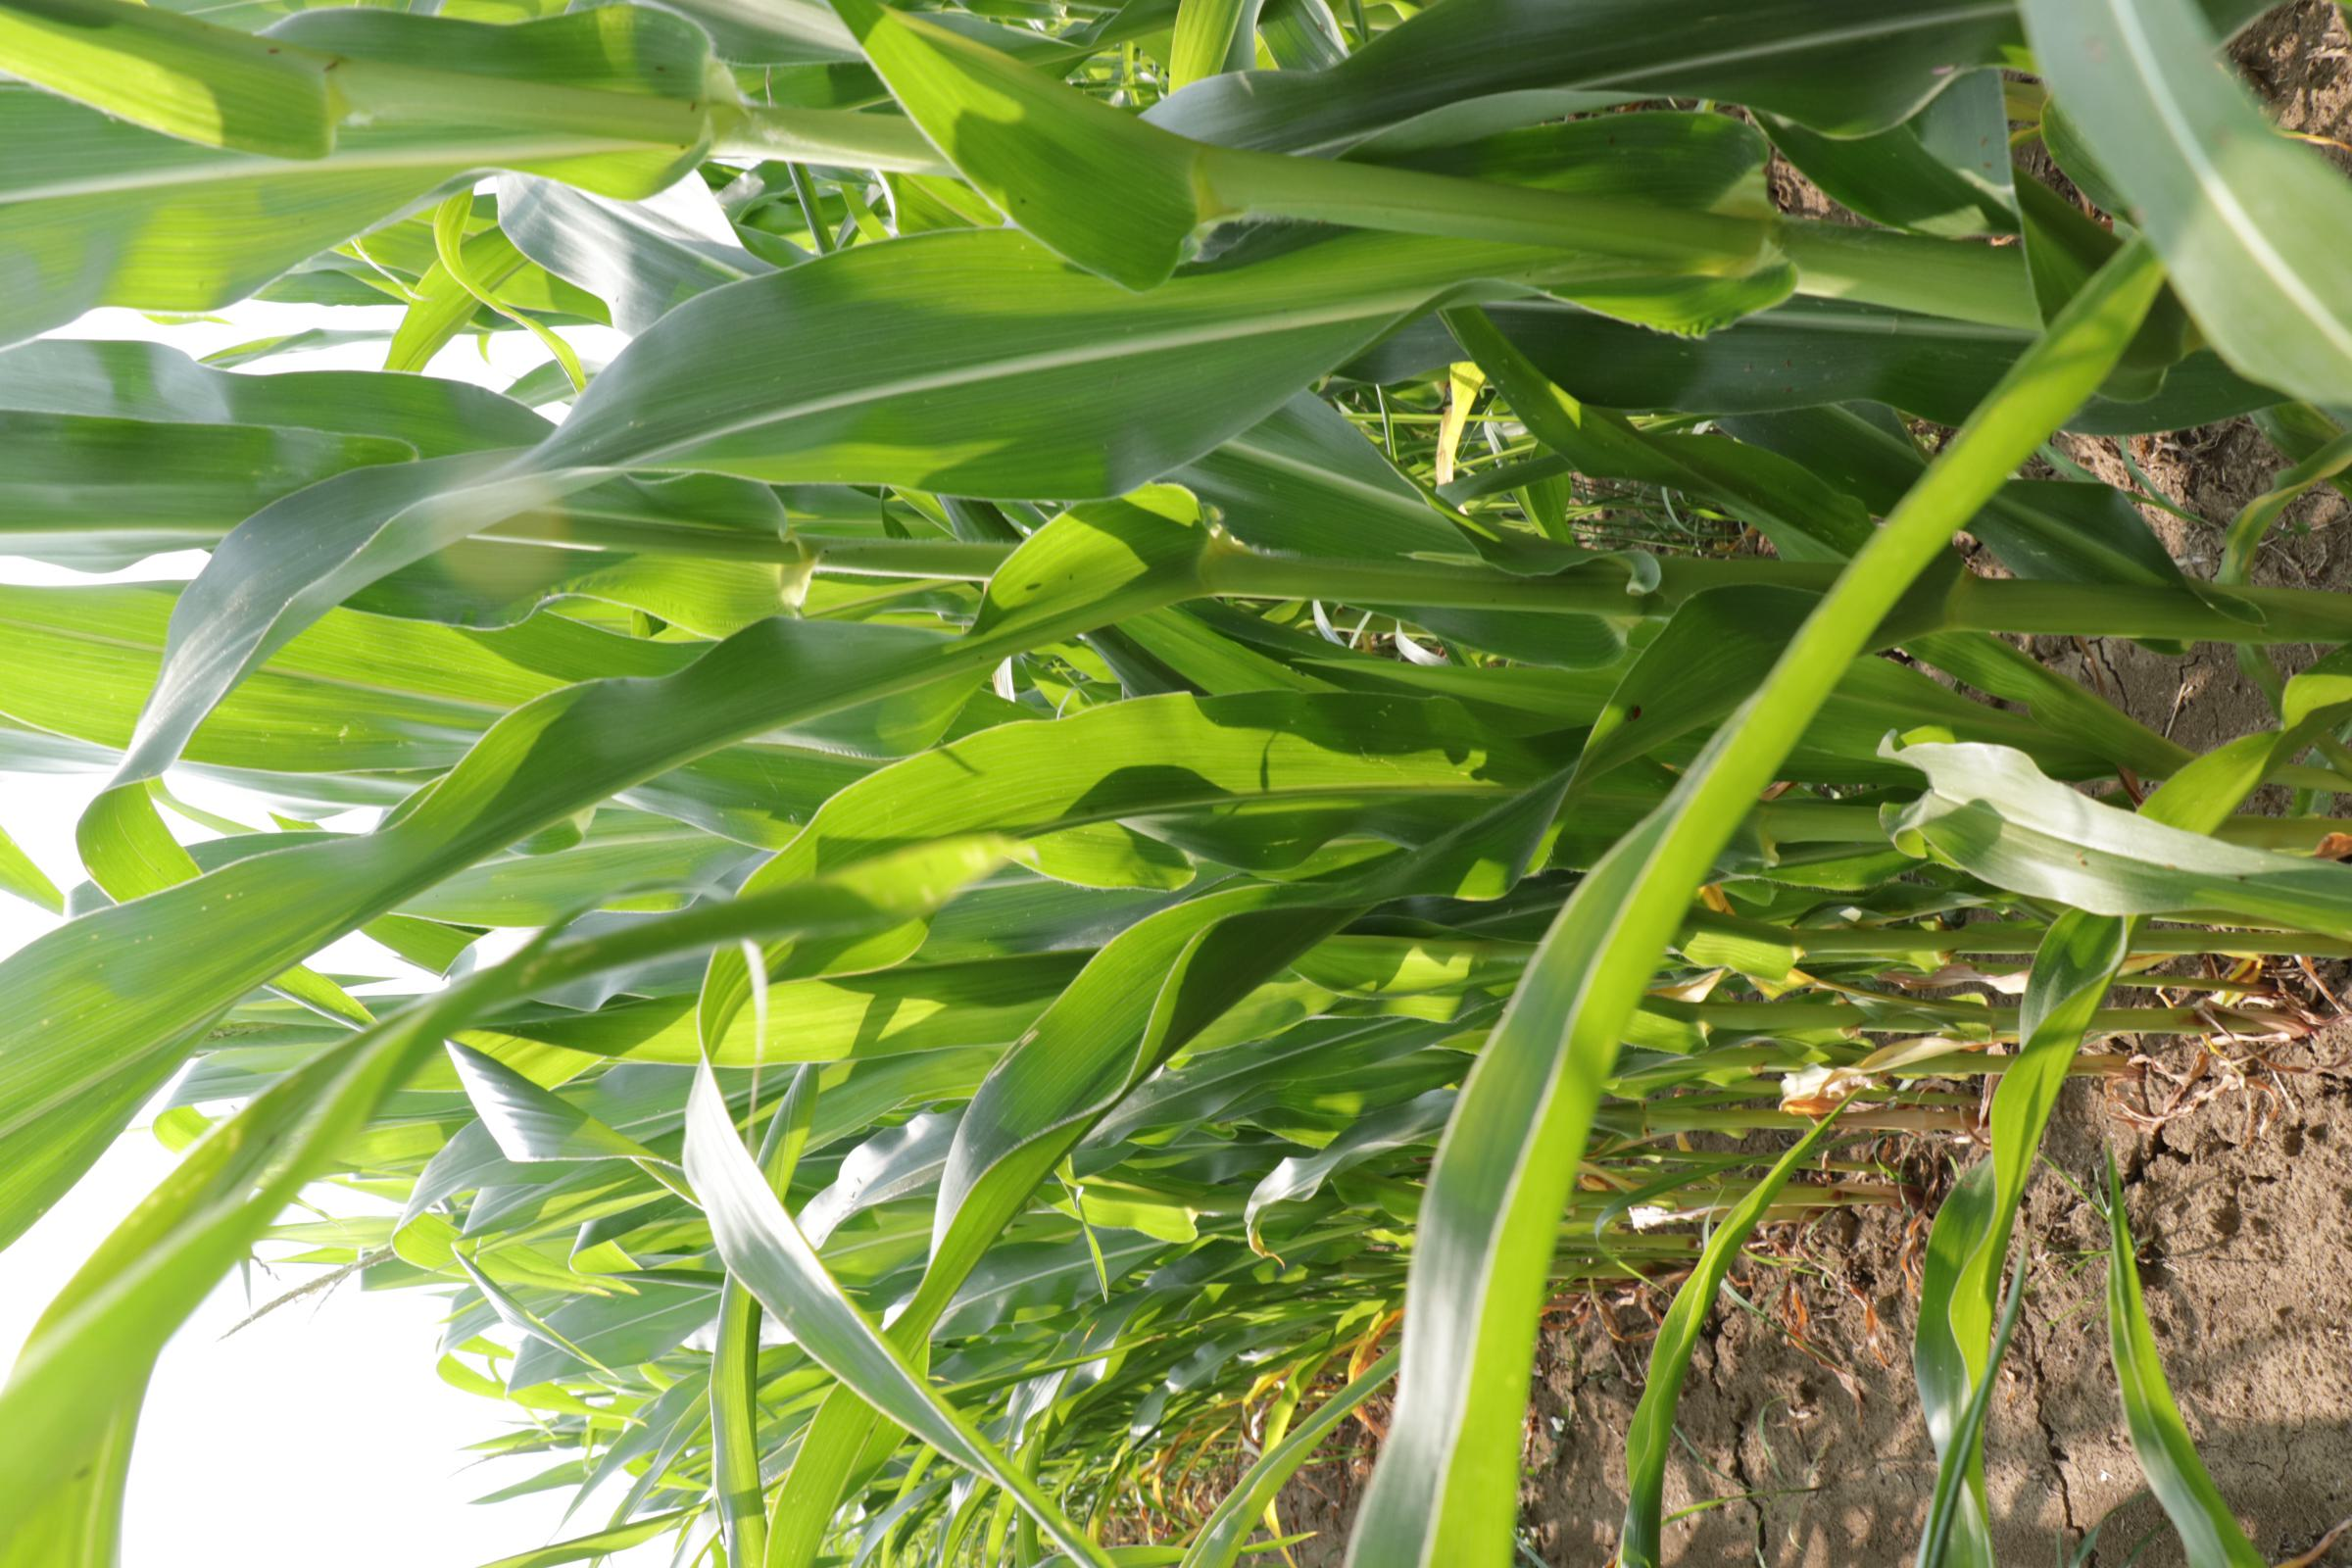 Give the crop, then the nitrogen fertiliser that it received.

maize, reduced nitrogen fertilisation
